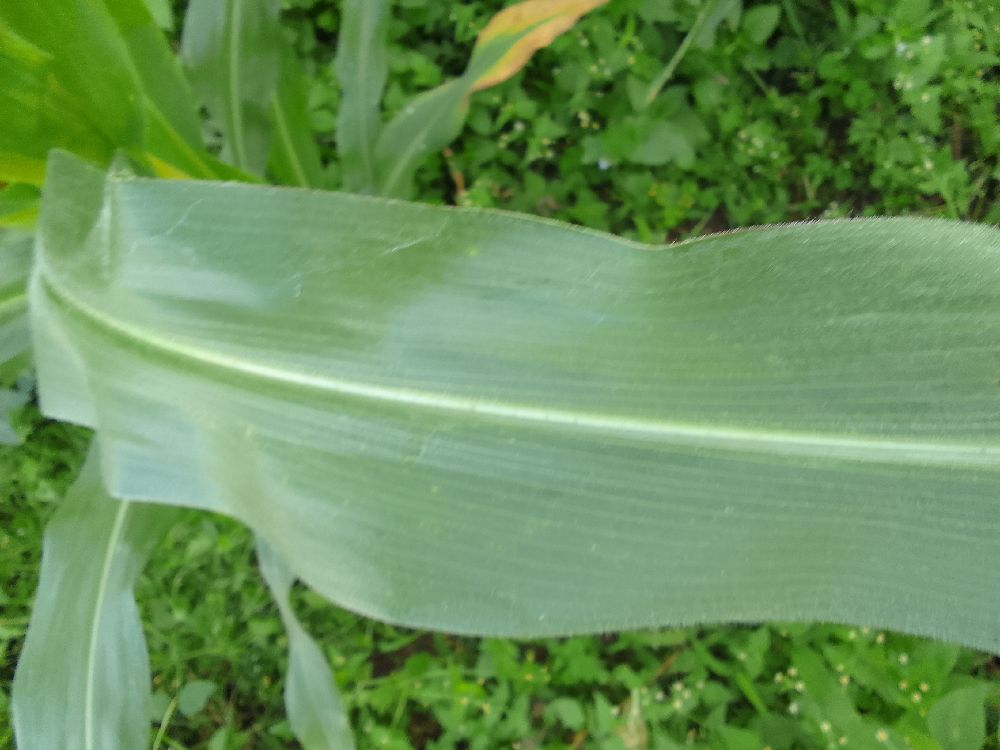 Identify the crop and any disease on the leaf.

maize, healthy
